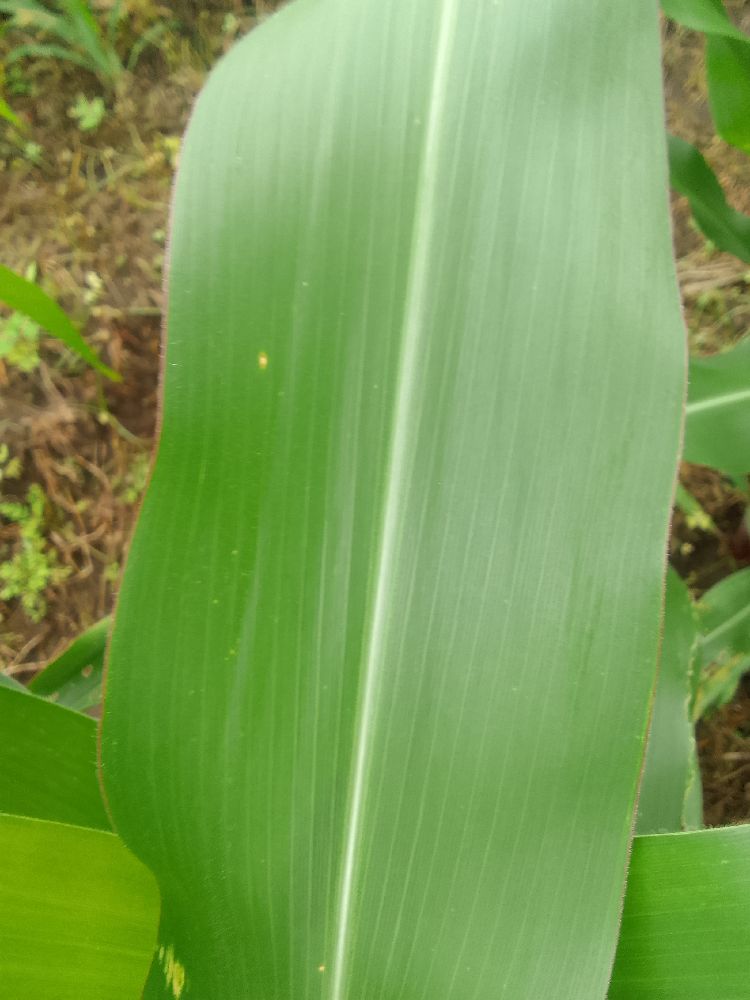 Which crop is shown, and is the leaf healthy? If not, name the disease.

maize, healthy
